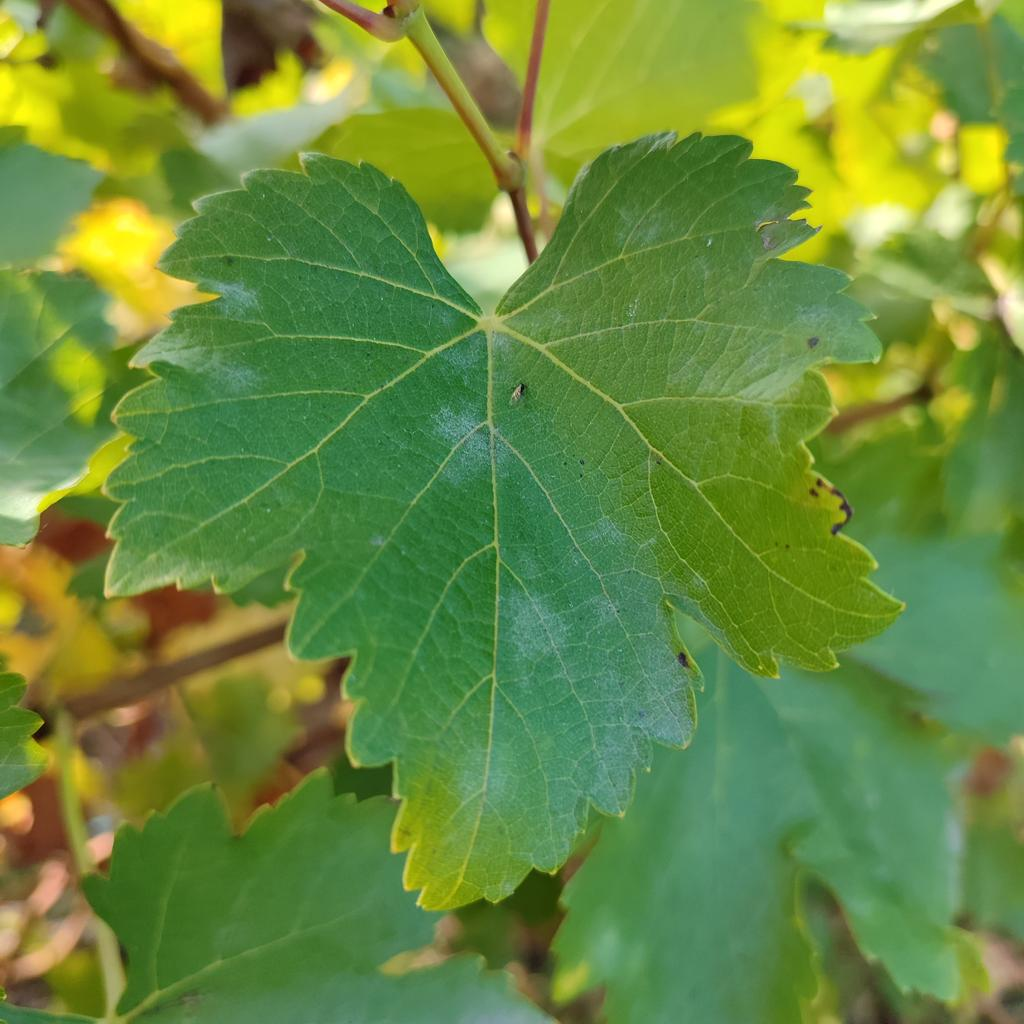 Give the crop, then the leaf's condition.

grapevine, powdery mildew
